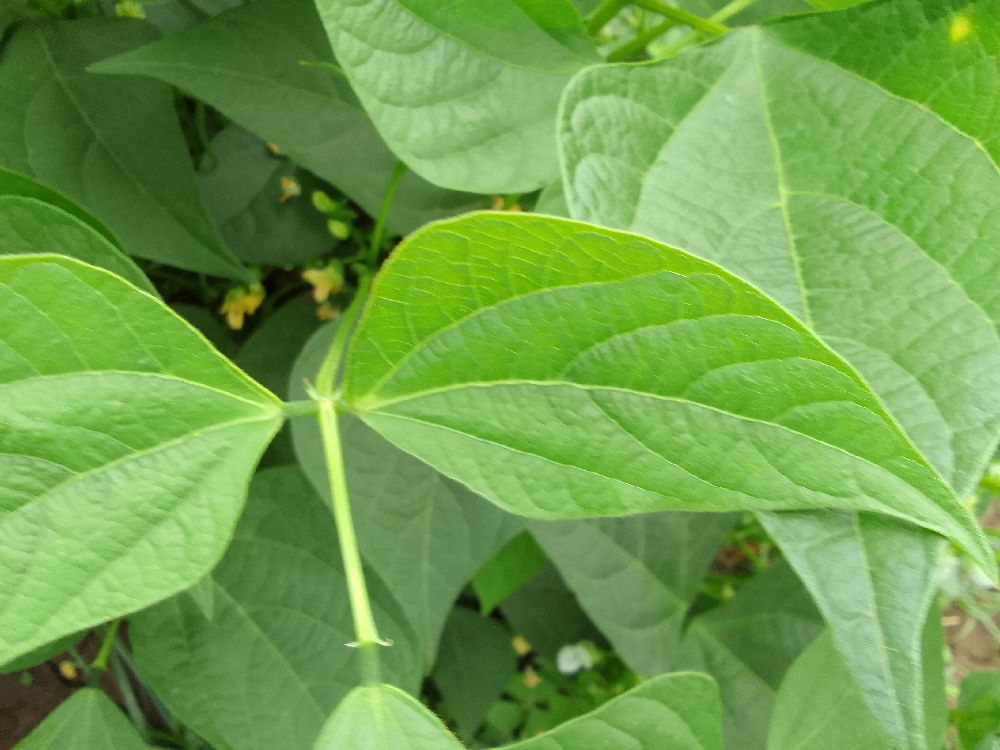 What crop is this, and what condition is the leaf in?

common bean, healthy
